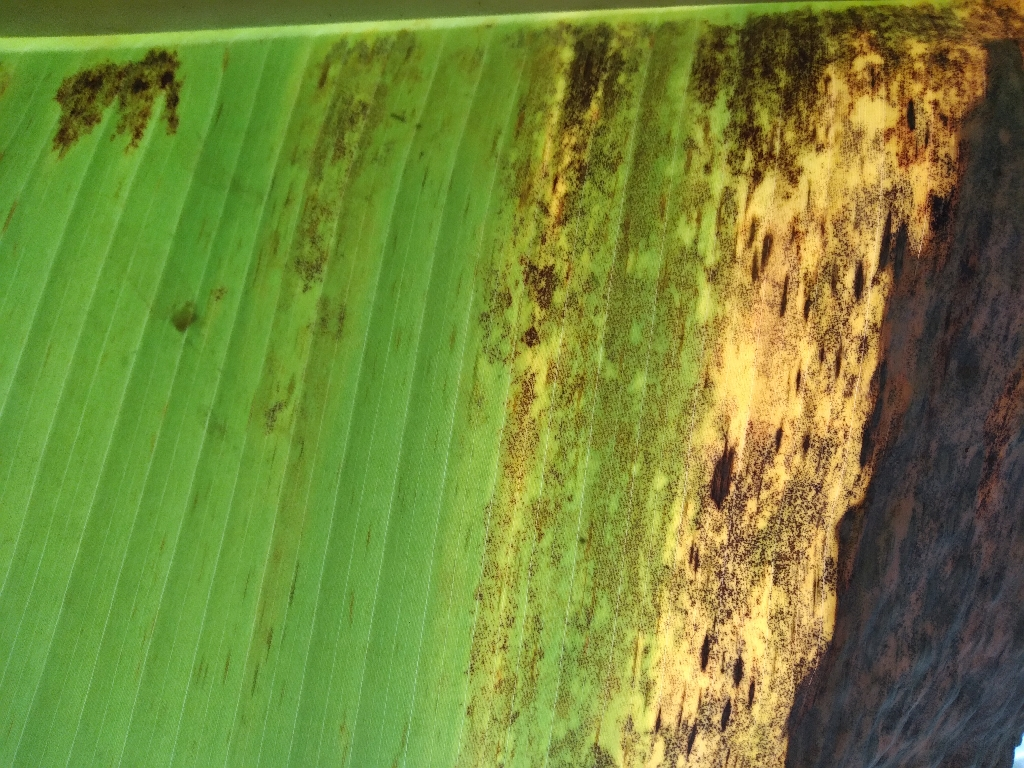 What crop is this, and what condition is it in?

banana, black sigatoka
